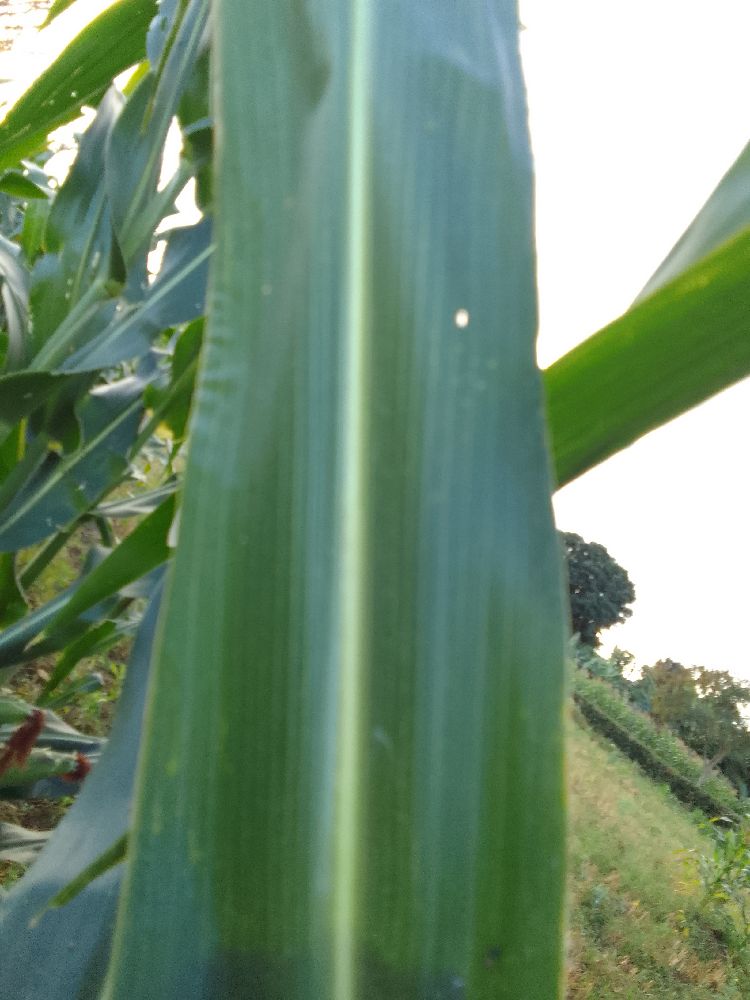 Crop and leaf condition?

maize, healthy
